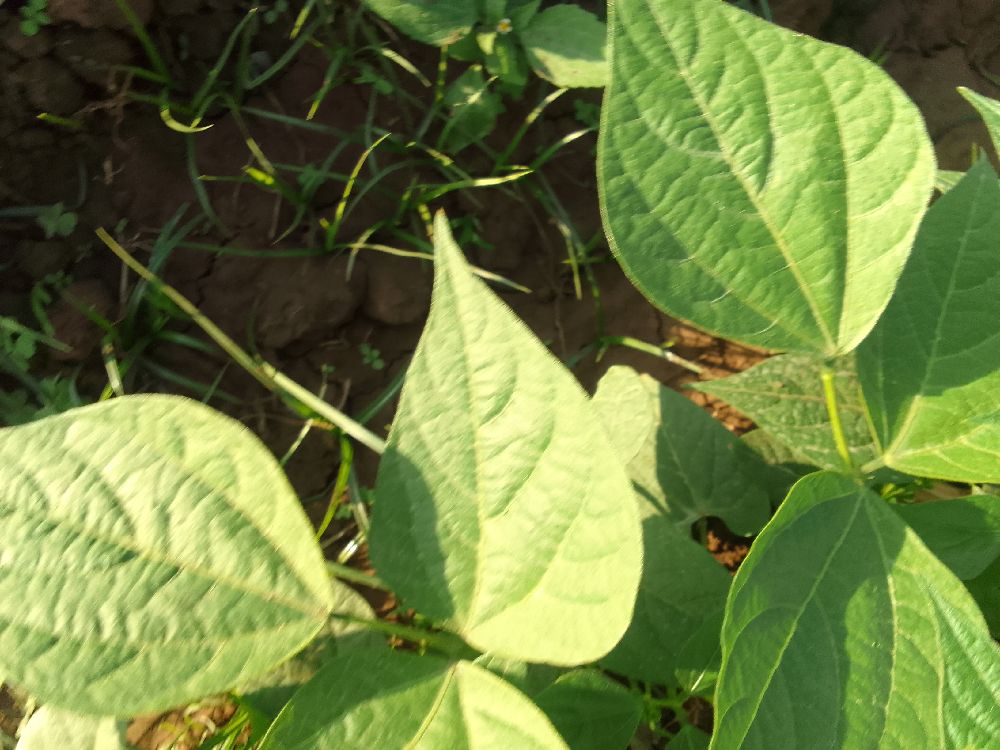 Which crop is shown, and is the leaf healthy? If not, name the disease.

common bean, healthy
